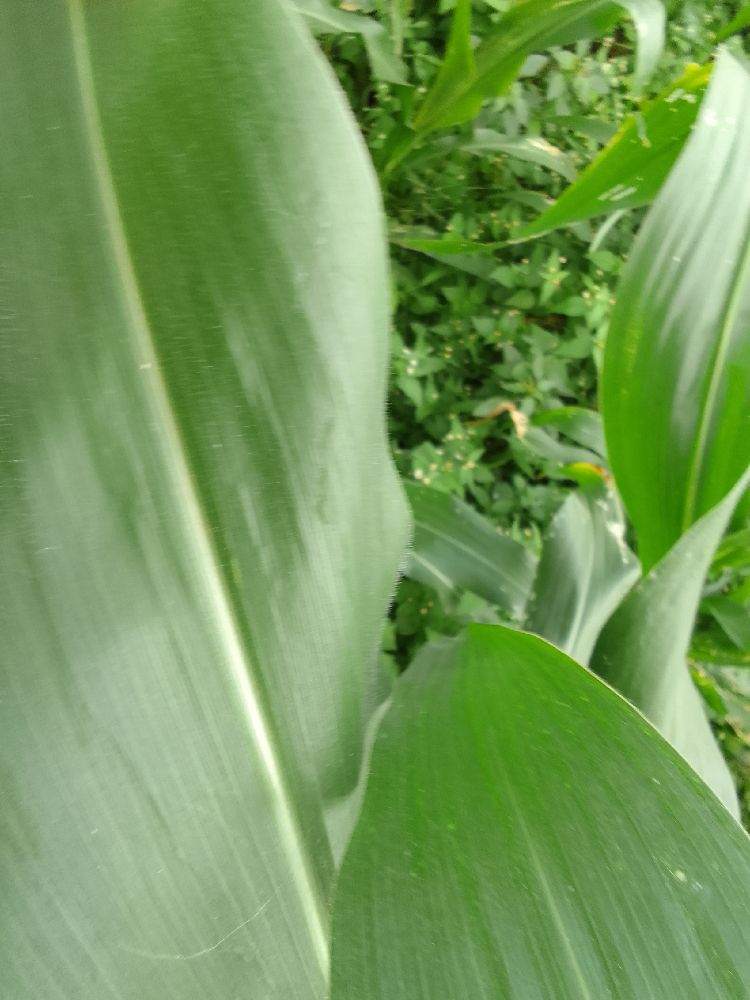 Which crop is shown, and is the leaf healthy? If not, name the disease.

maize, healthy
